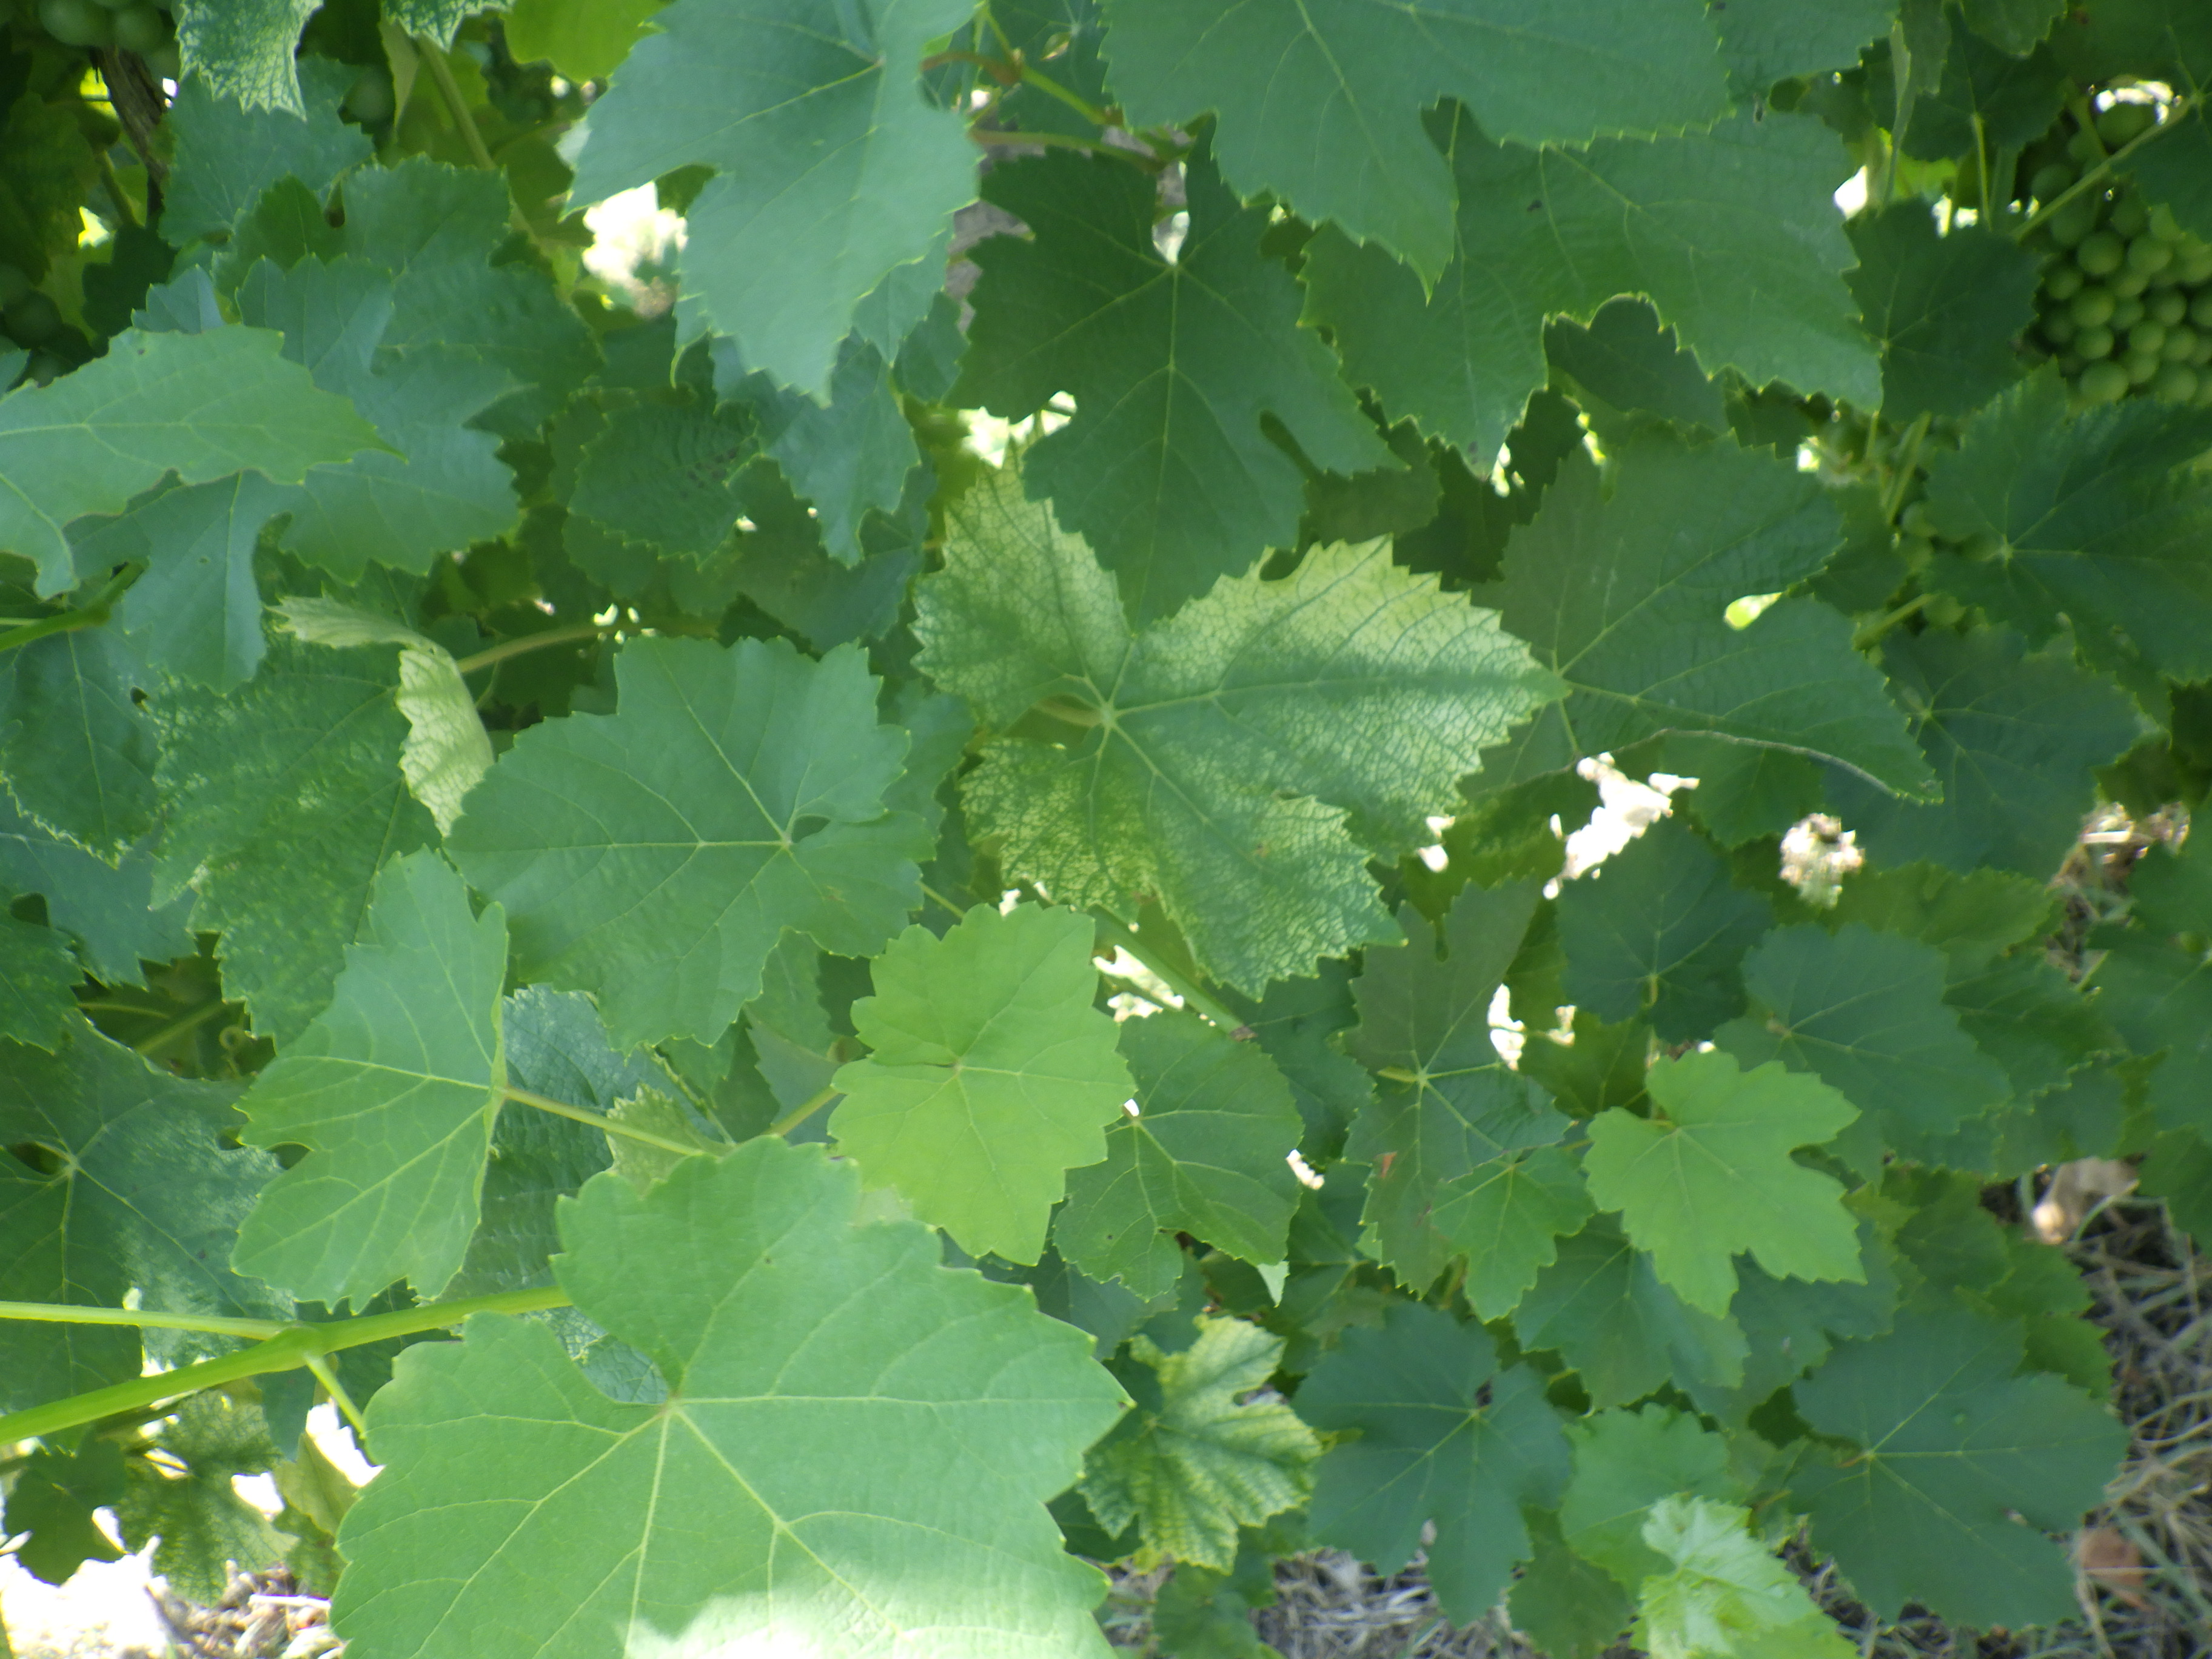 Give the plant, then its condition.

grapevine, magnesium deficiency
